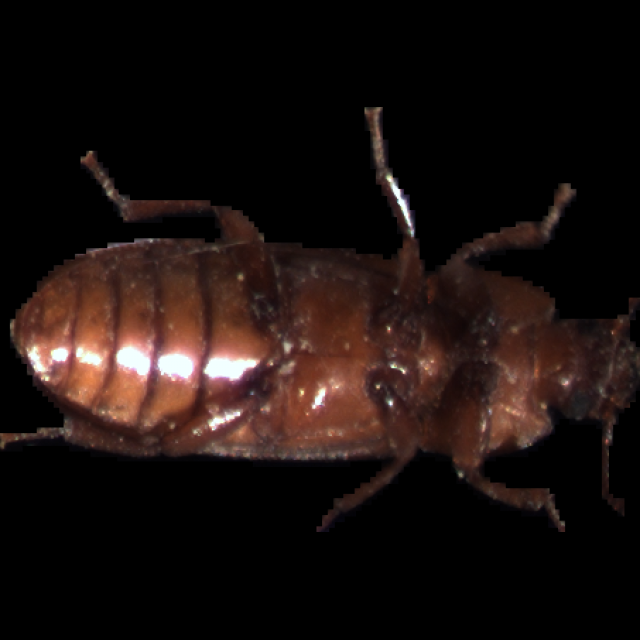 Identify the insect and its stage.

mealworm beetle
